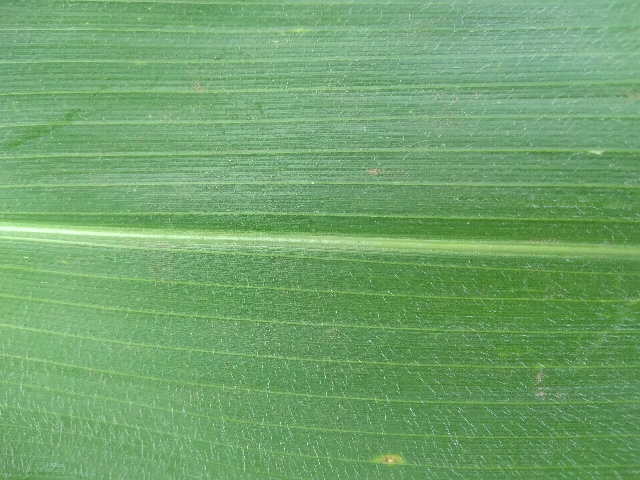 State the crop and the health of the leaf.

maize, healthy
